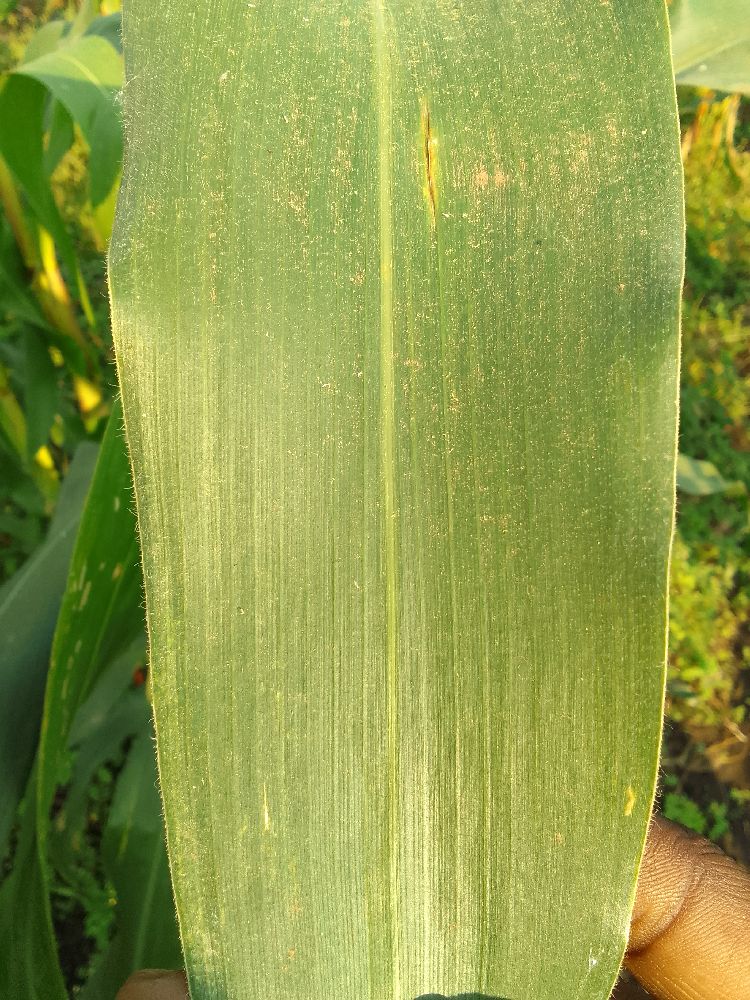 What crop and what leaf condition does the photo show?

common bean, healthy
